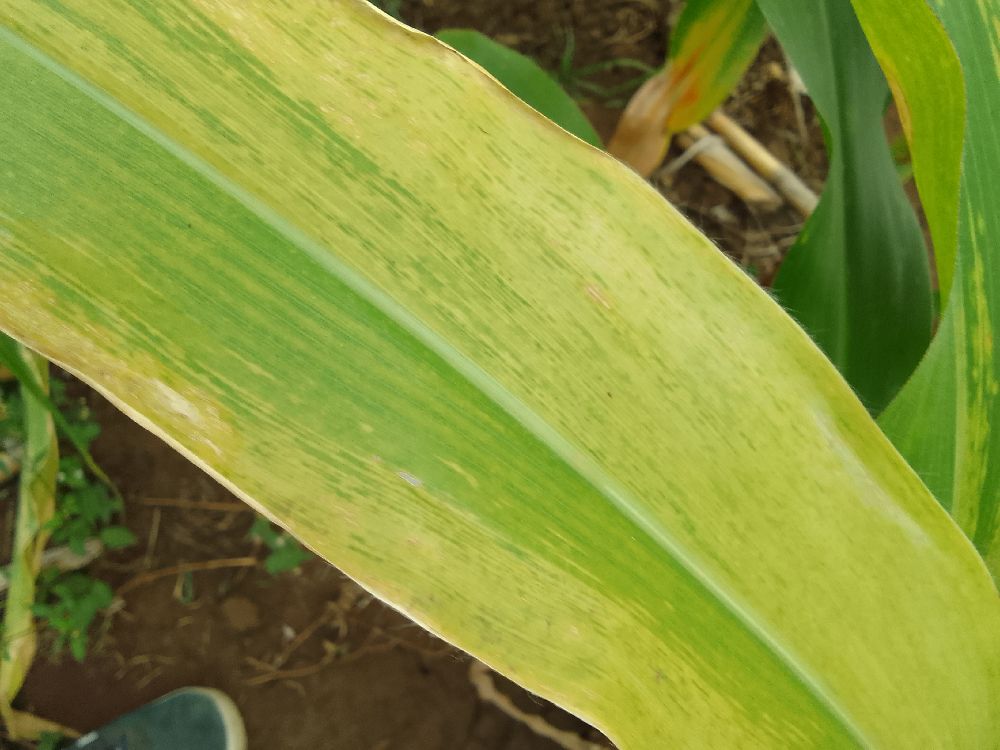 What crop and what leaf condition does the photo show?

maize, maize lethal necrosis
